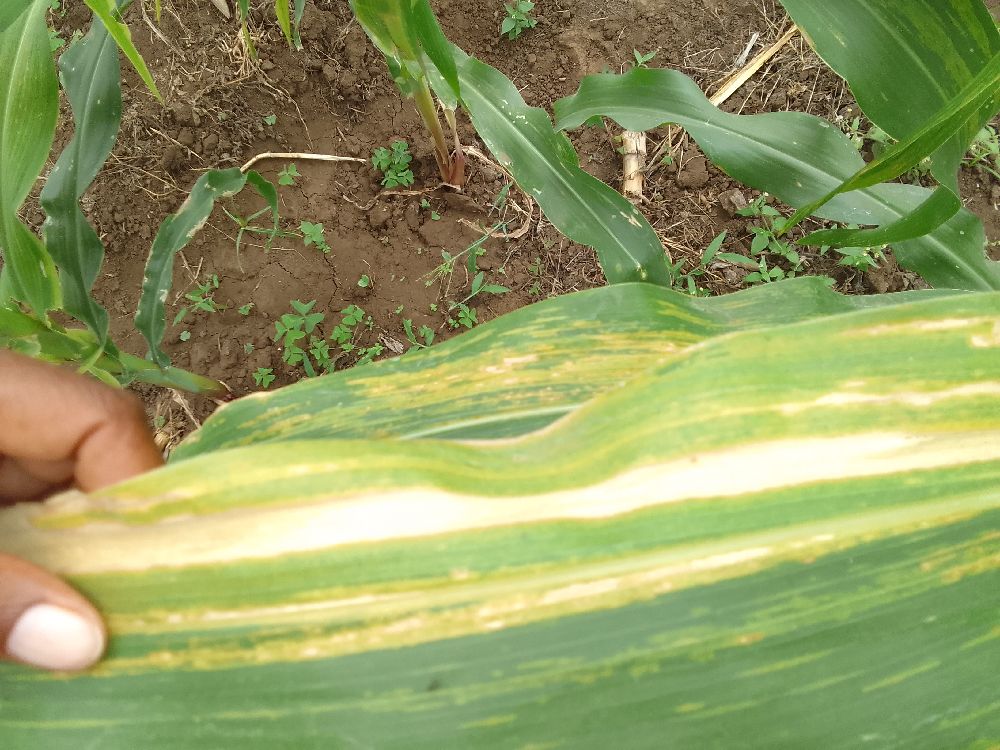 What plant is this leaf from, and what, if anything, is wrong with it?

maize, maize lethal necrosis
